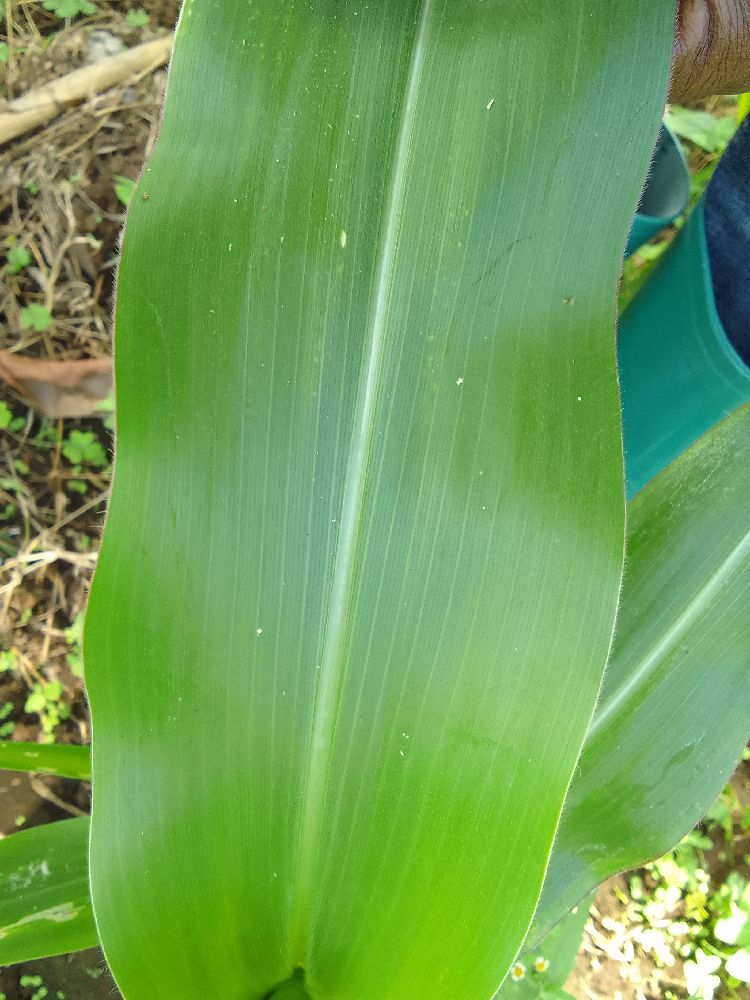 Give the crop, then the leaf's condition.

maize, healthy
